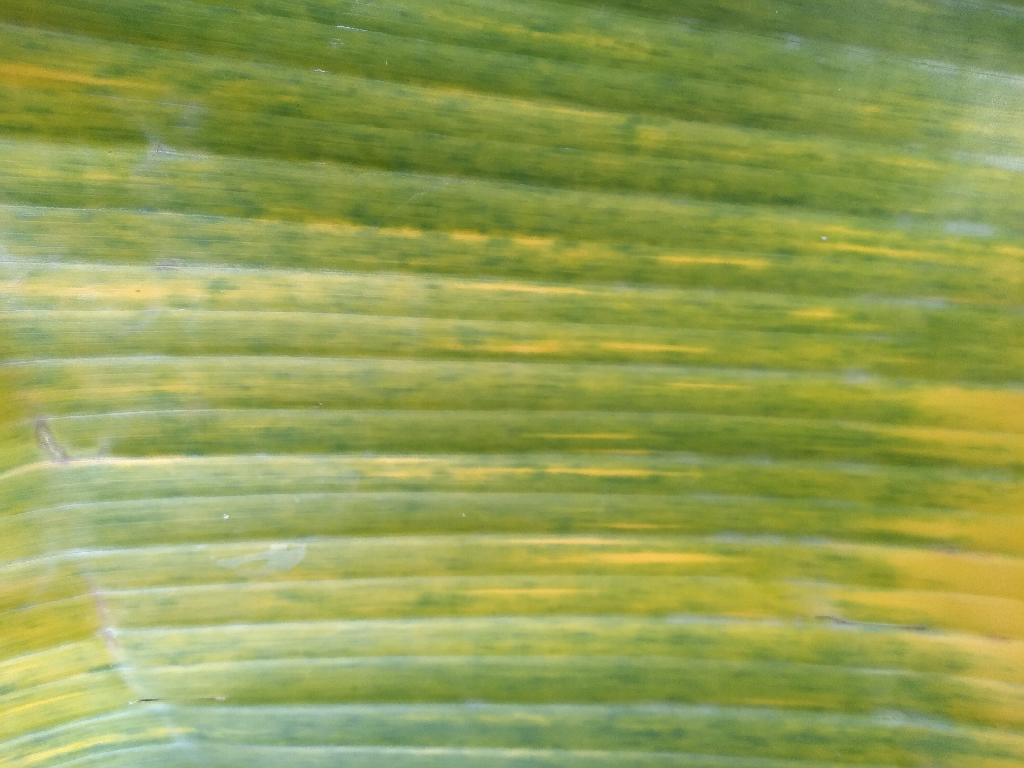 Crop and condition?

banana, fusarium wilt race 1
